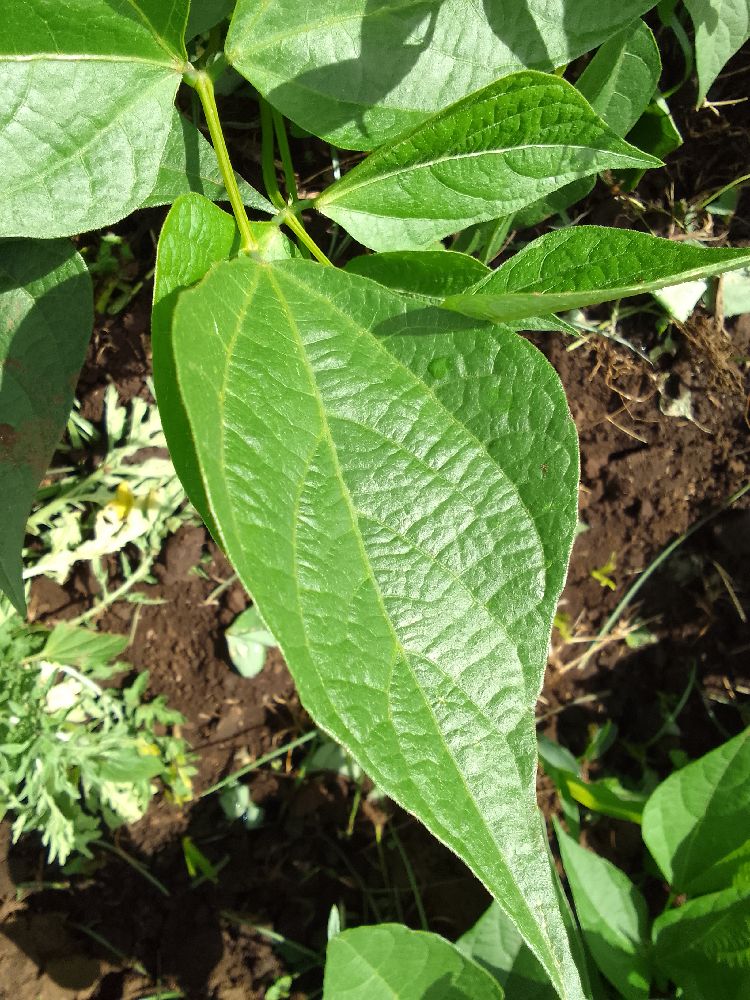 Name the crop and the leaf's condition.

common bean, healthy
